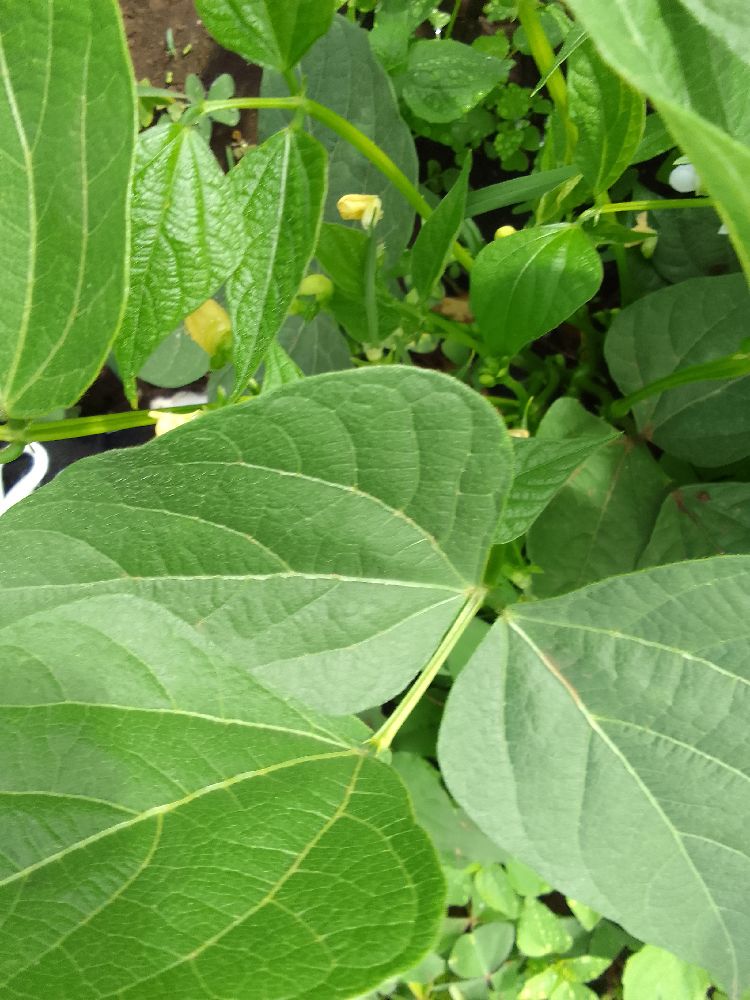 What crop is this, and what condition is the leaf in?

common bean, healthy
